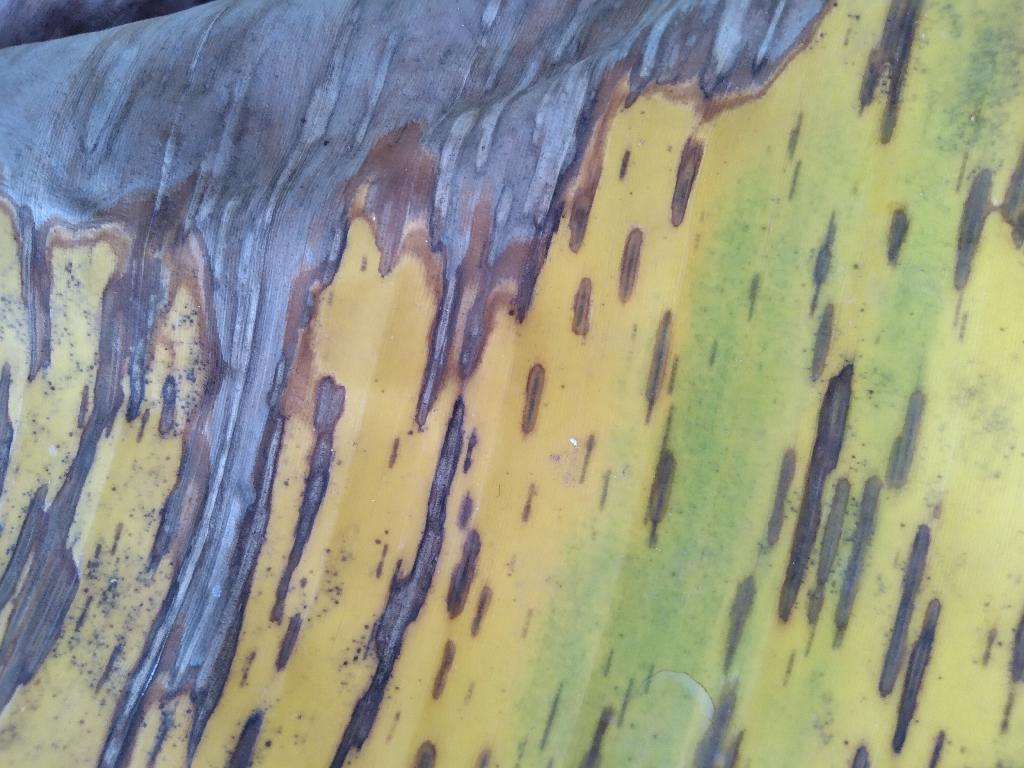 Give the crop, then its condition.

banana, black sigatoka
